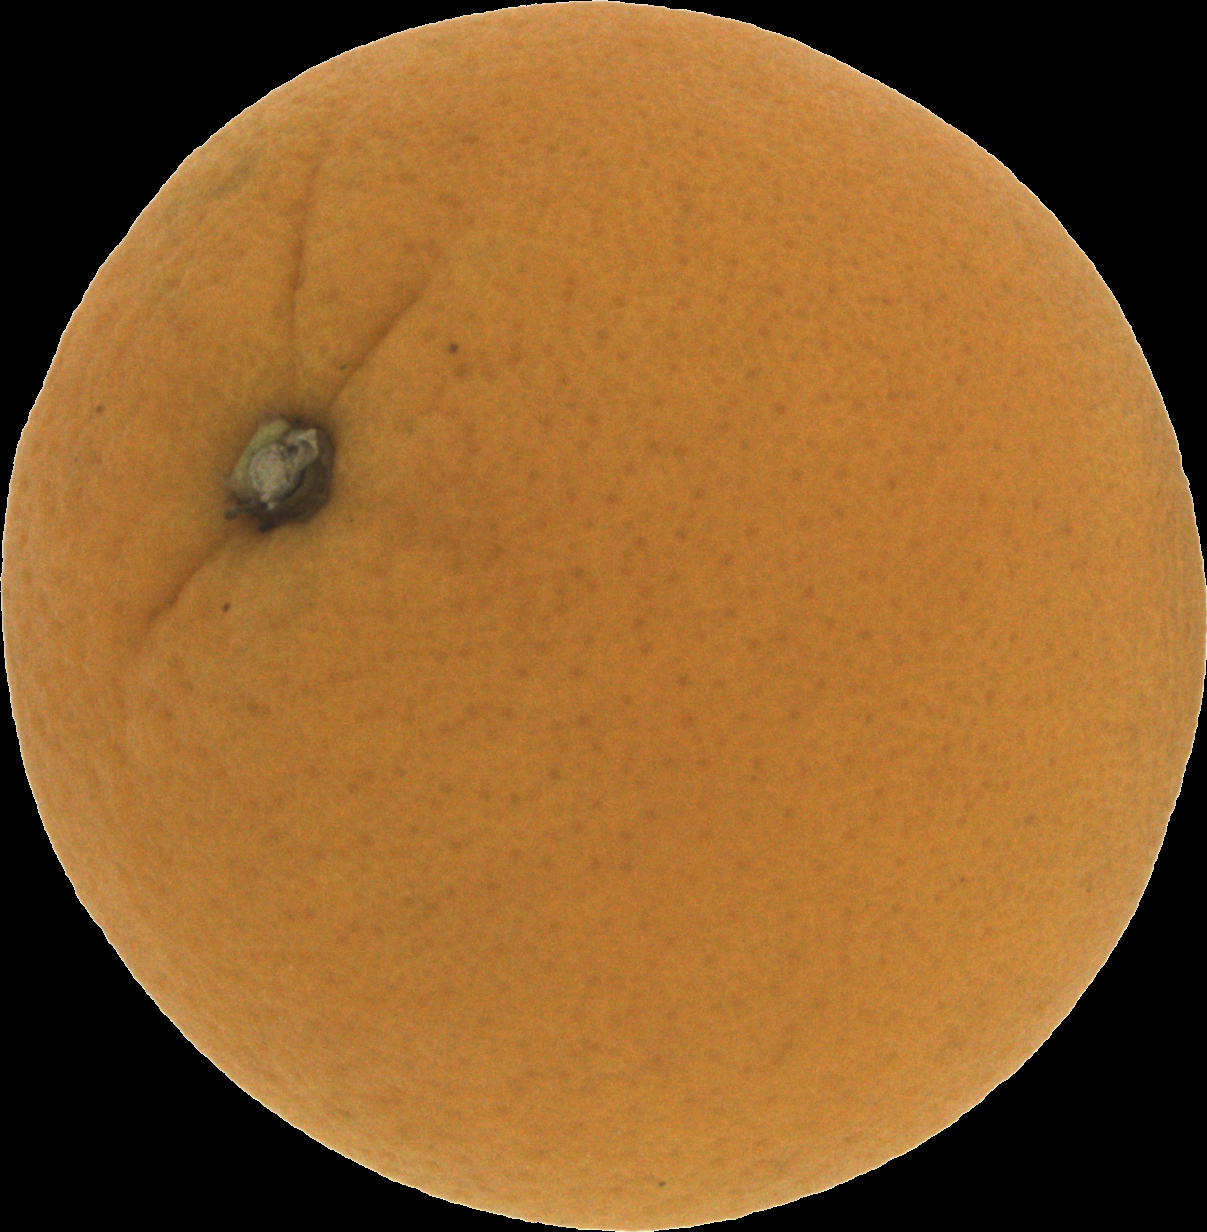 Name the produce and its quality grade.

orange, good
